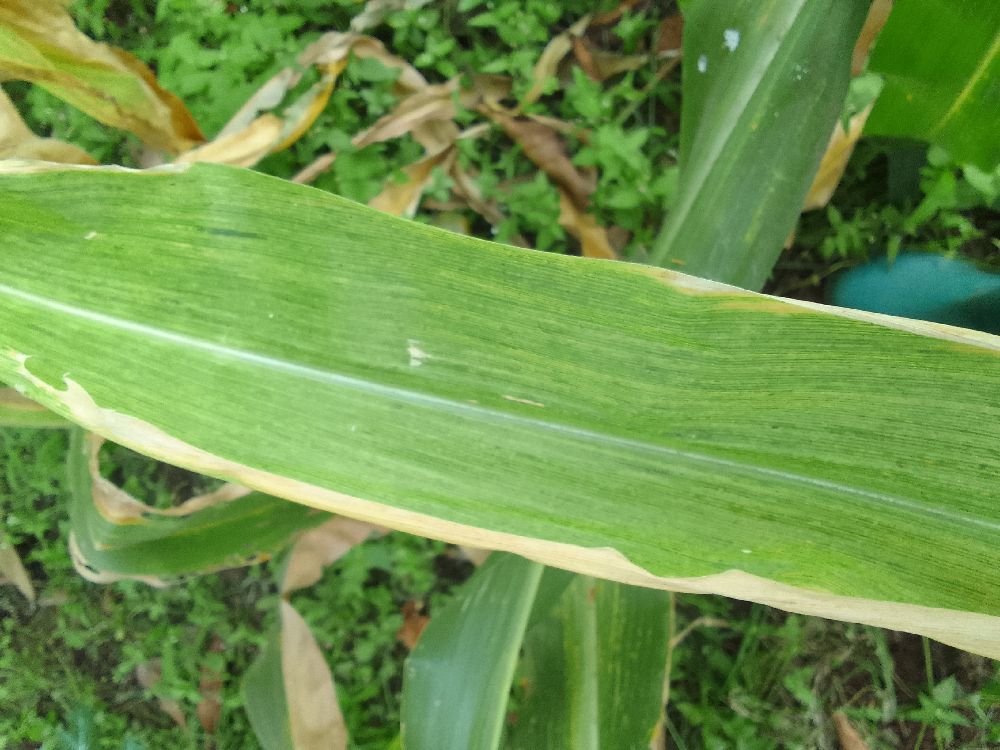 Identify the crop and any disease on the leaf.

maize, maize lethal necrosis
